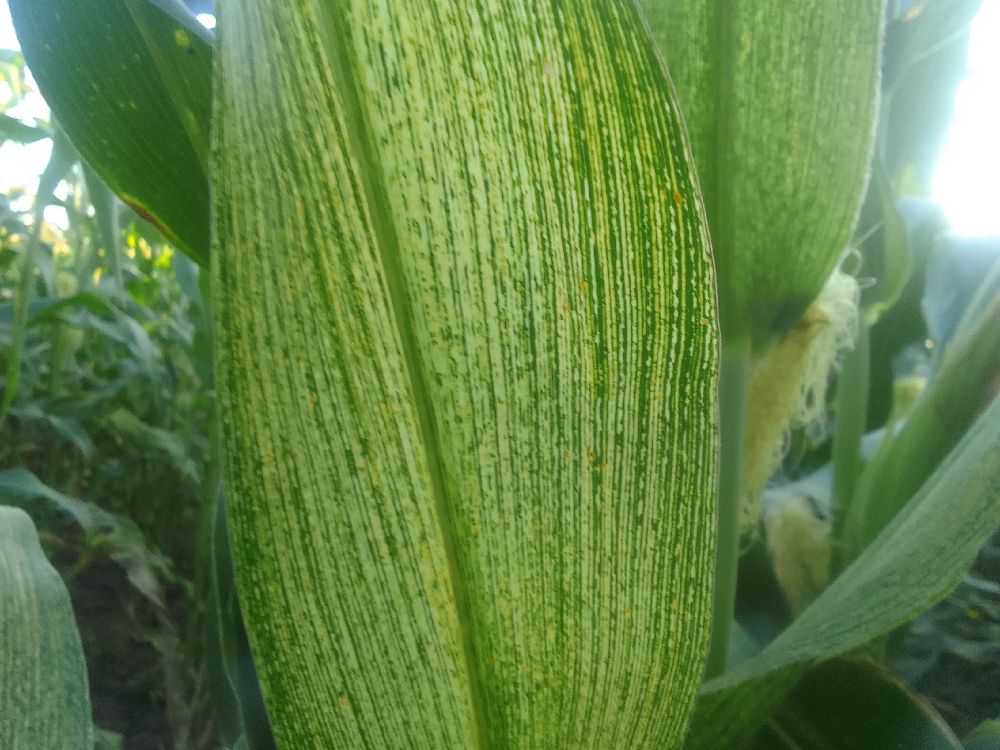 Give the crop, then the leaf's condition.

maize, maize streak virus
